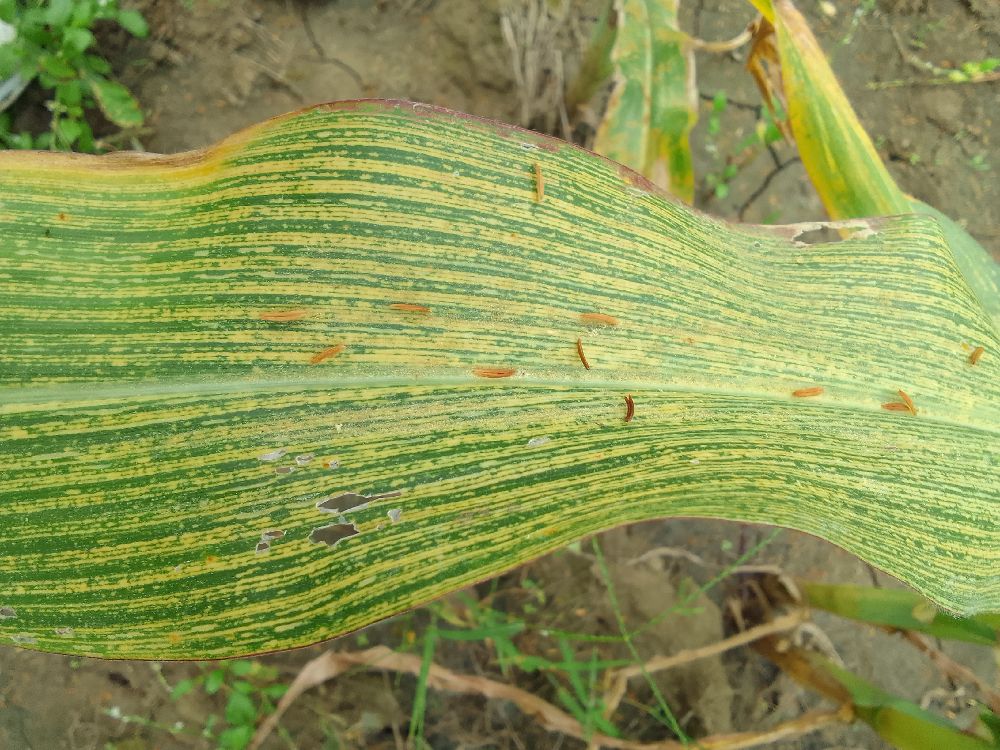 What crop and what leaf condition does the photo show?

maize, maize streak virus
